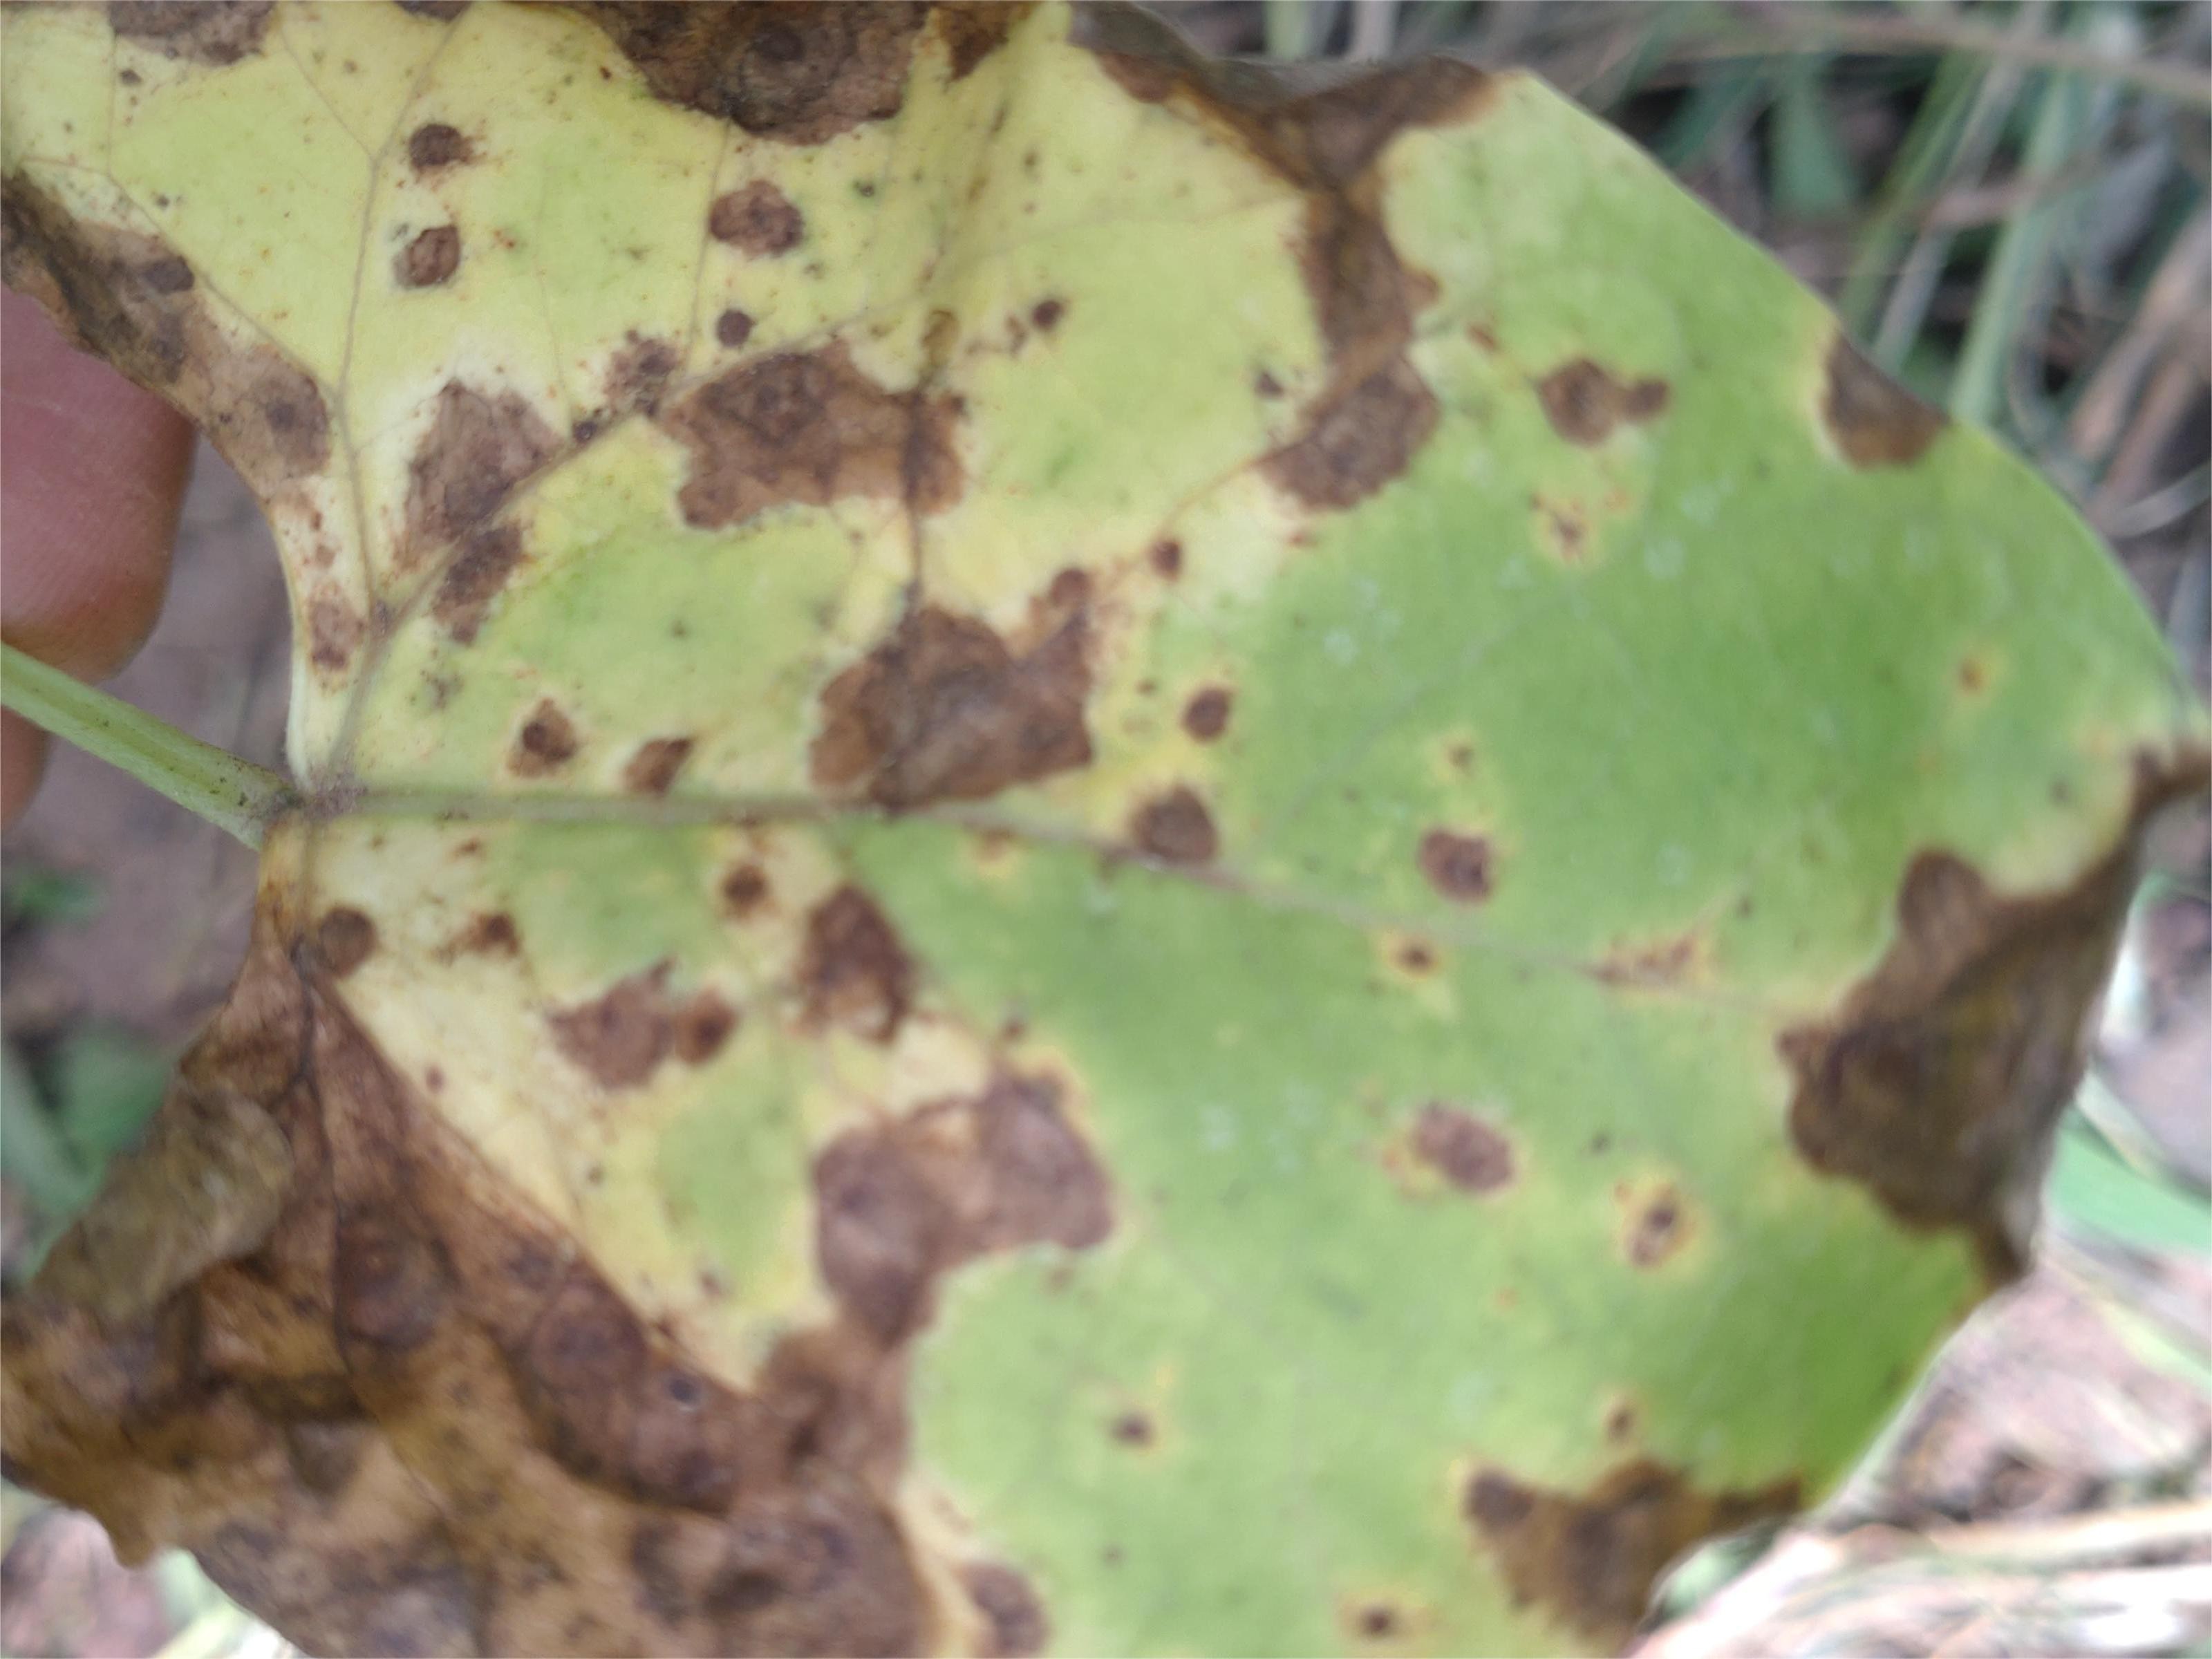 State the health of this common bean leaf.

anthracnose
